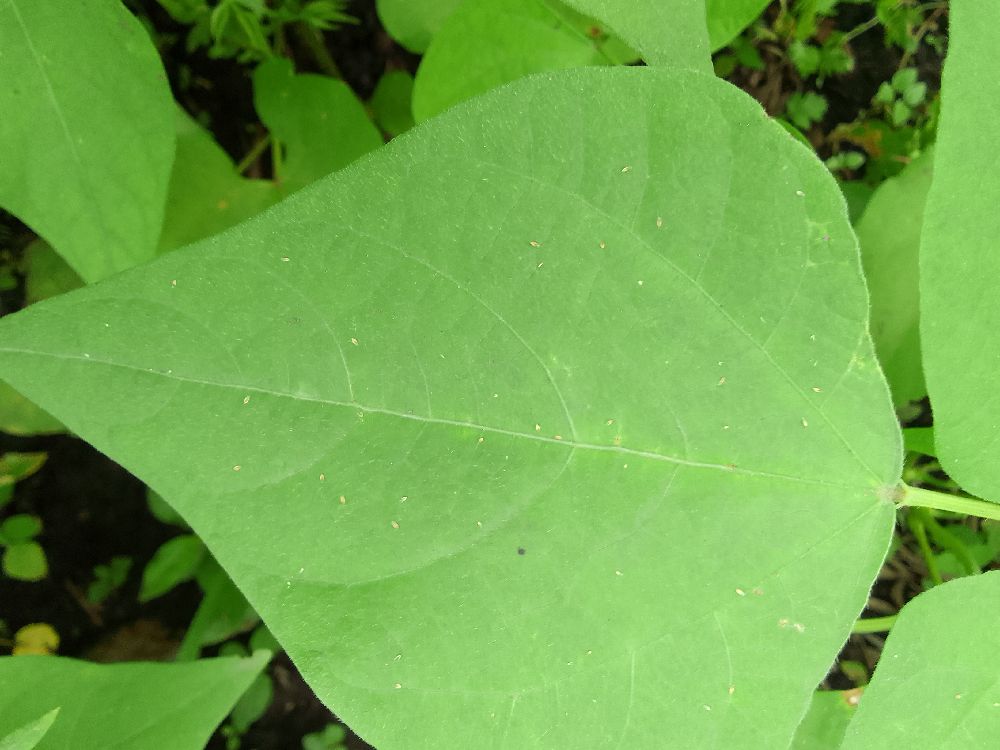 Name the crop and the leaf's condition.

common bean, healthy
